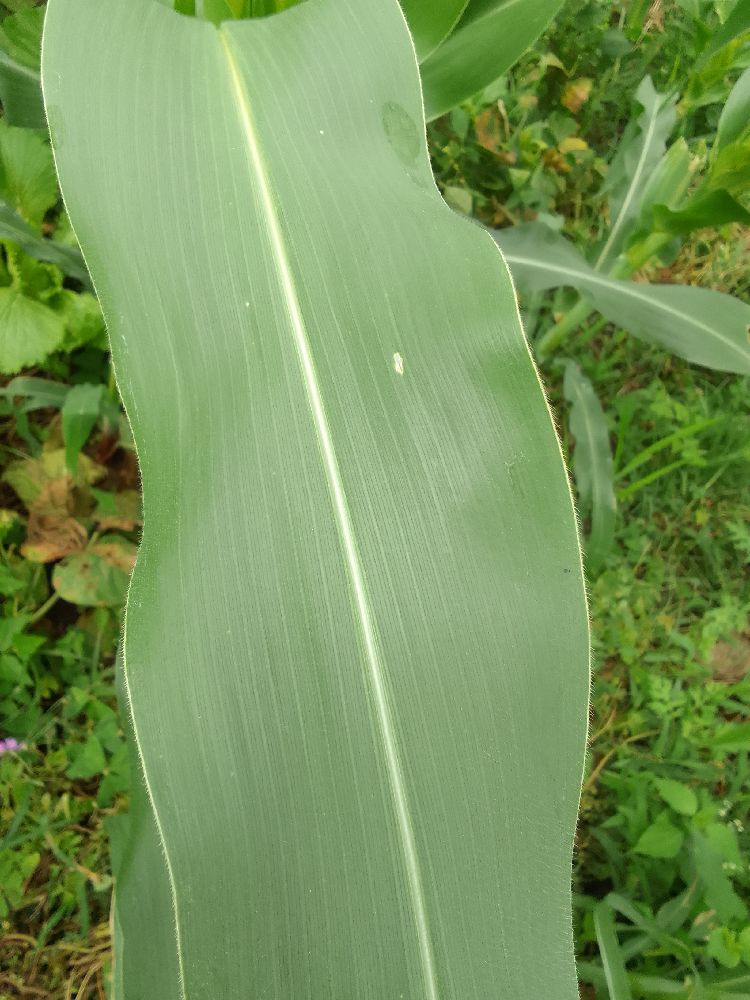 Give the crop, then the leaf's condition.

maize, healthy
